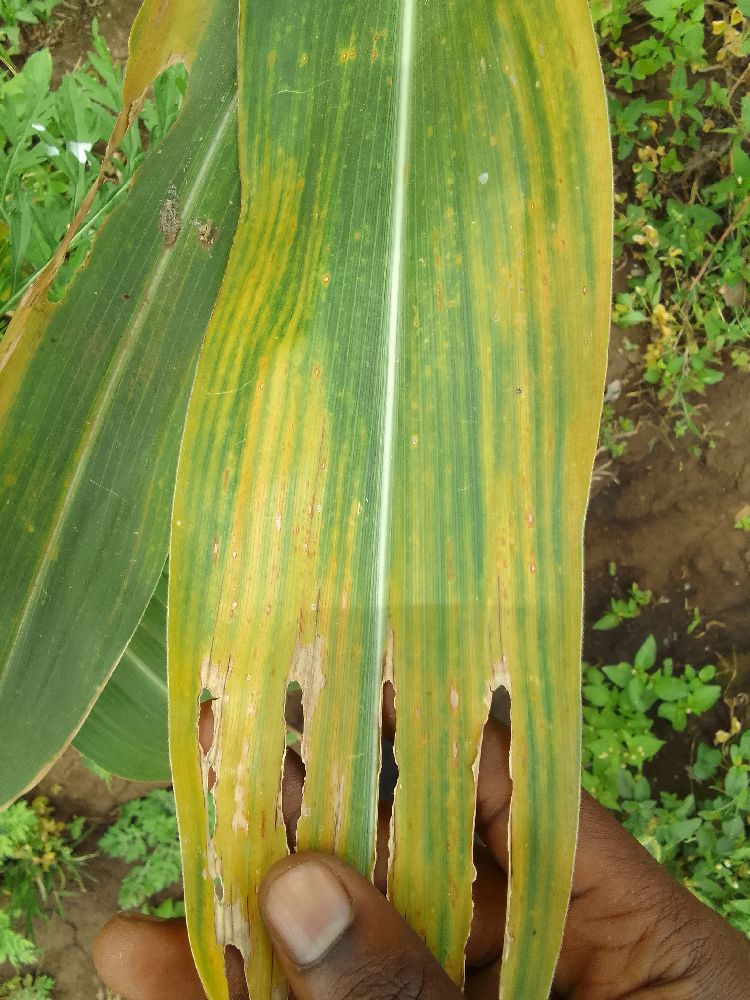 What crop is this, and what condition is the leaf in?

maize, maize lethal necrosis
